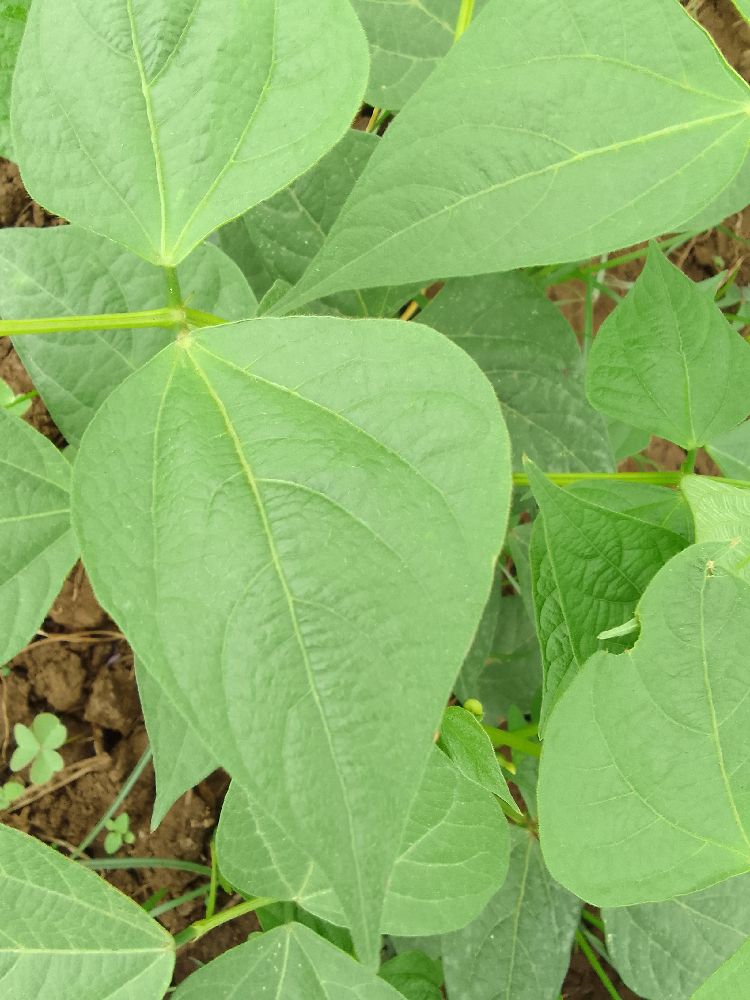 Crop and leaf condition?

common bean, healthy
